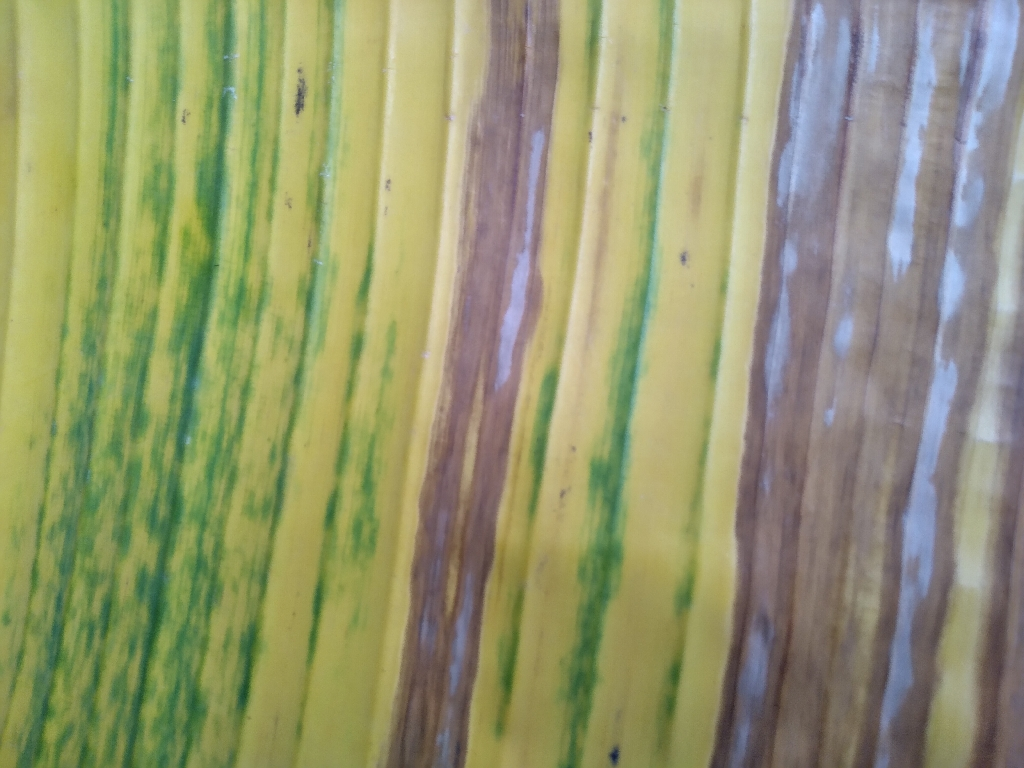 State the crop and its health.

banana, fusarium wilt race 1
